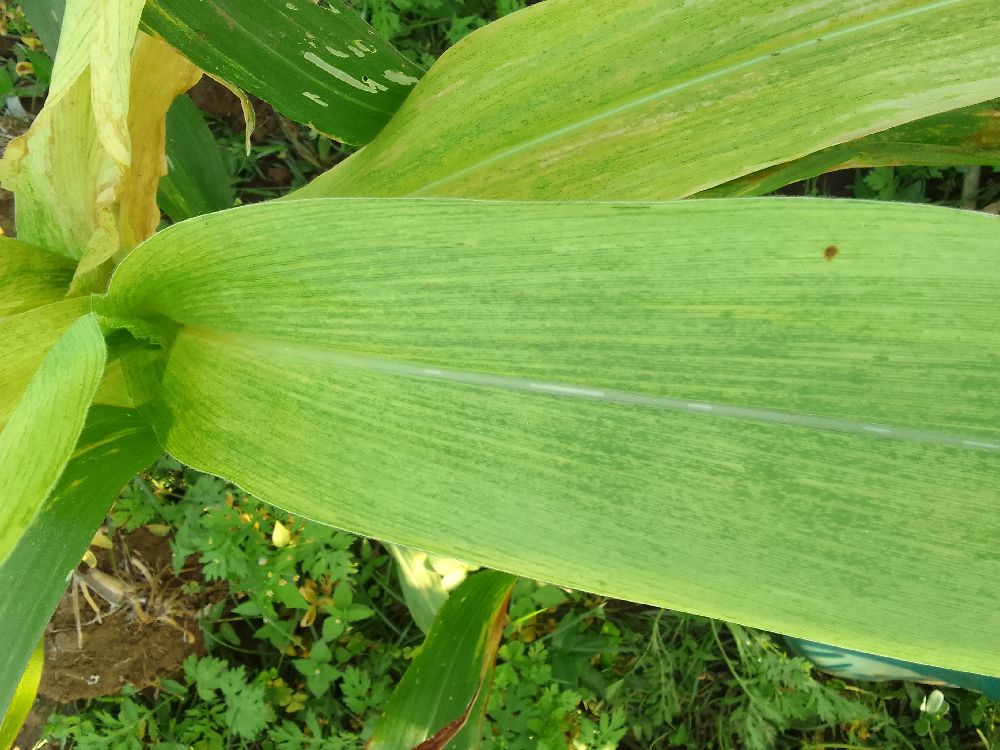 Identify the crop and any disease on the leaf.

maize, maize lethal necrosis
